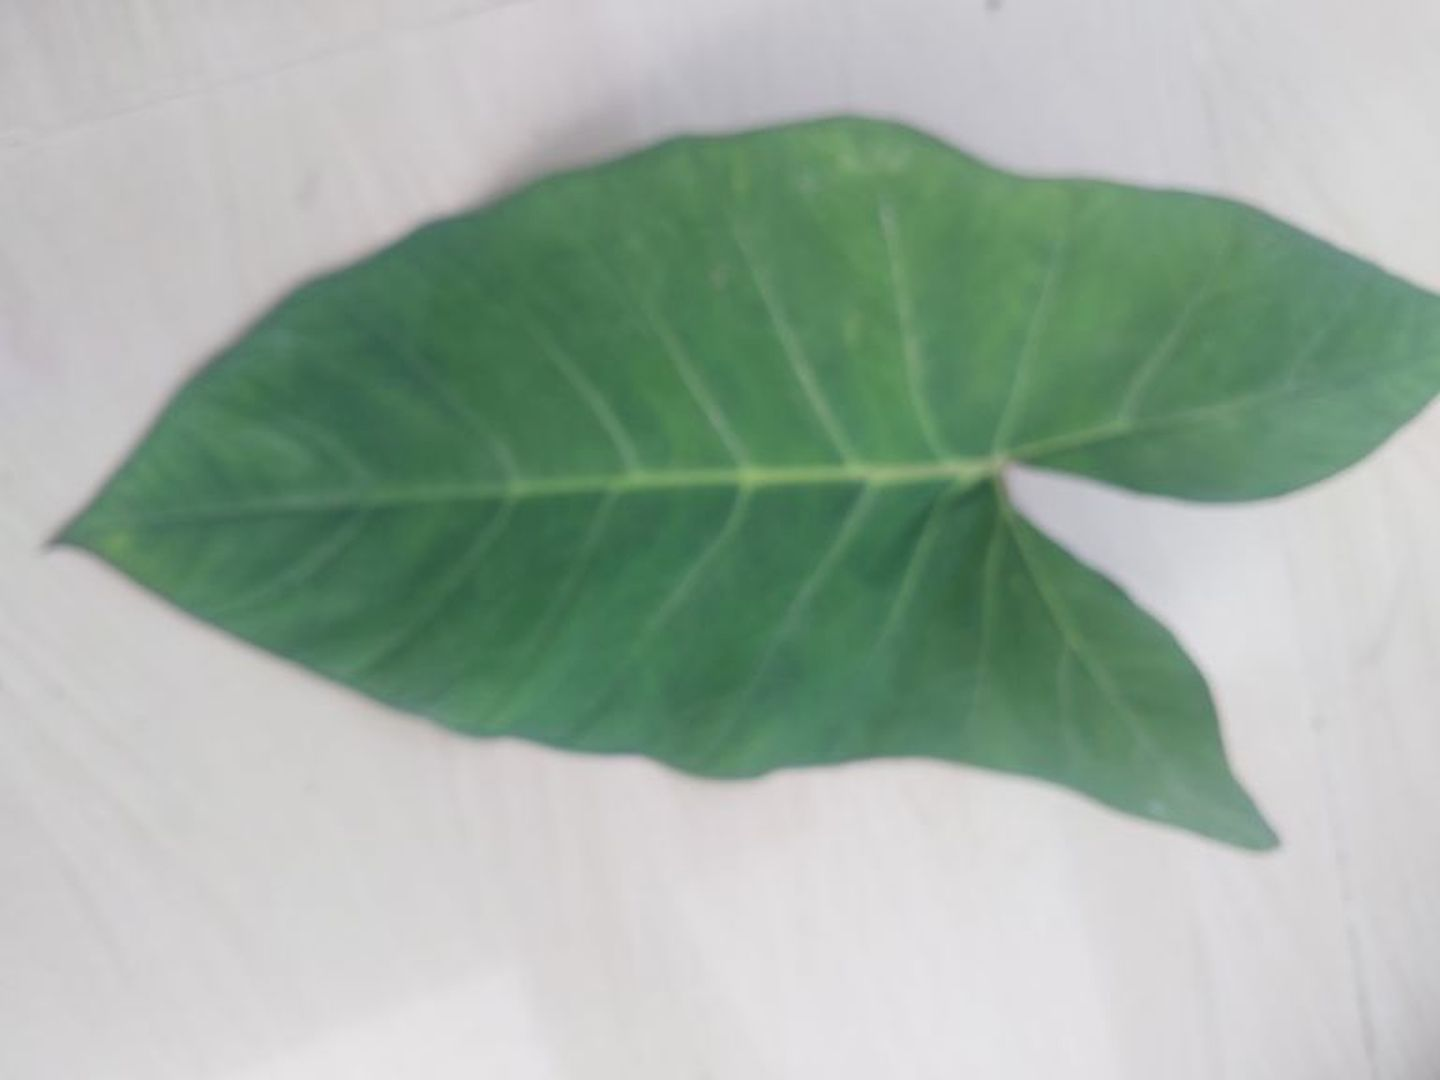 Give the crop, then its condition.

taro, healthy
